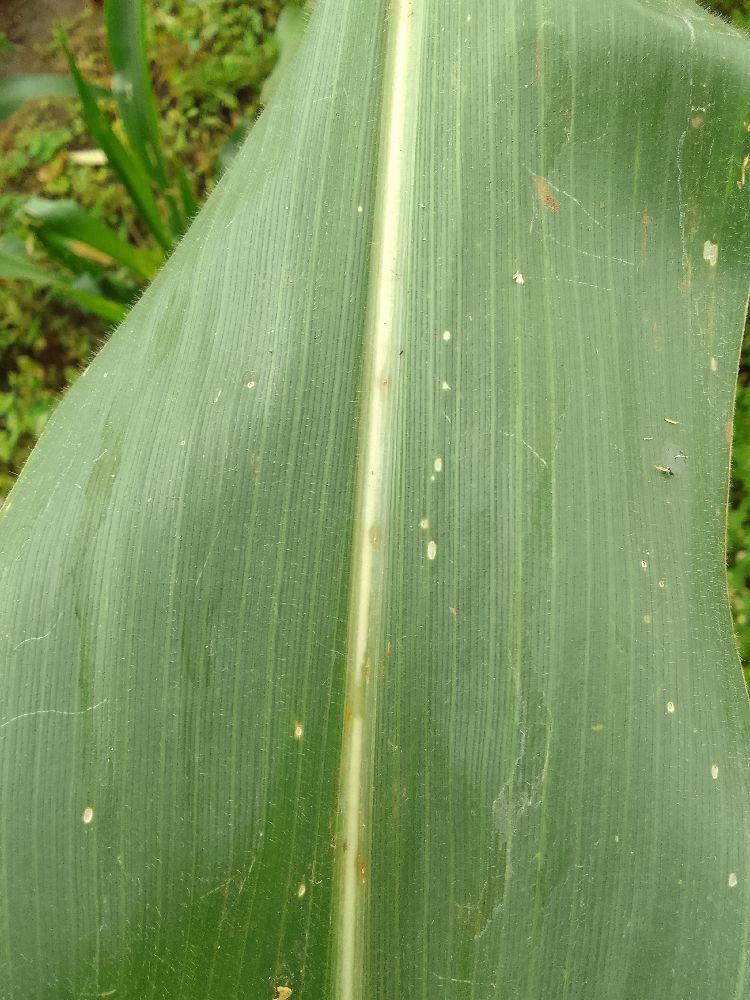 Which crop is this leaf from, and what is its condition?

maize, healthy
